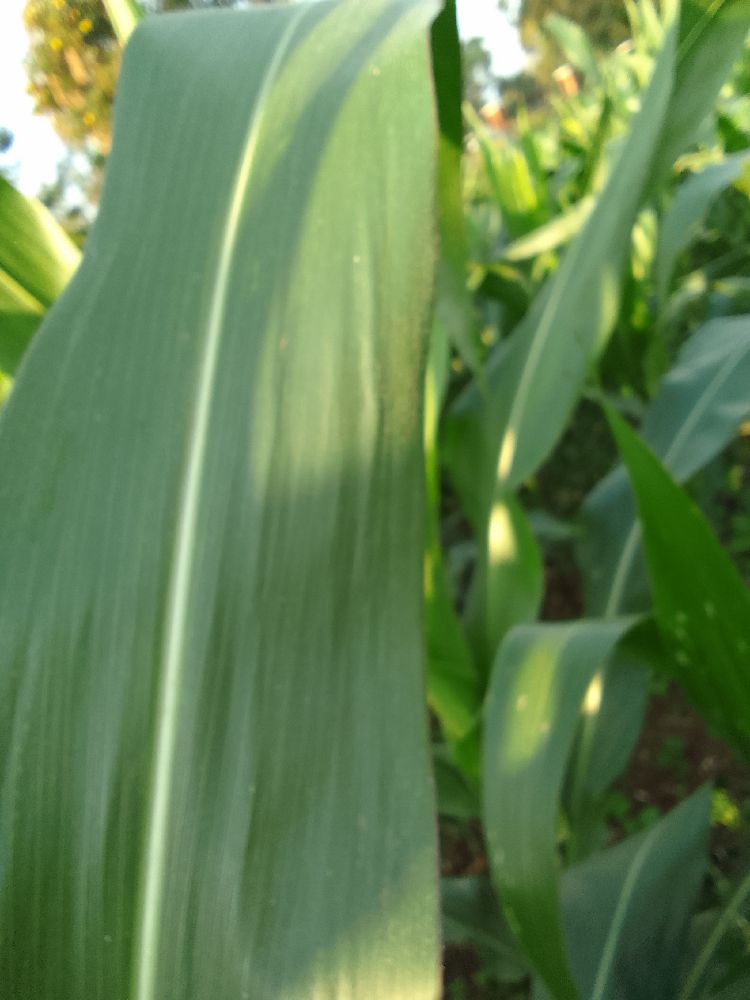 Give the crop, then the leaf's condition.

maize, healthy
